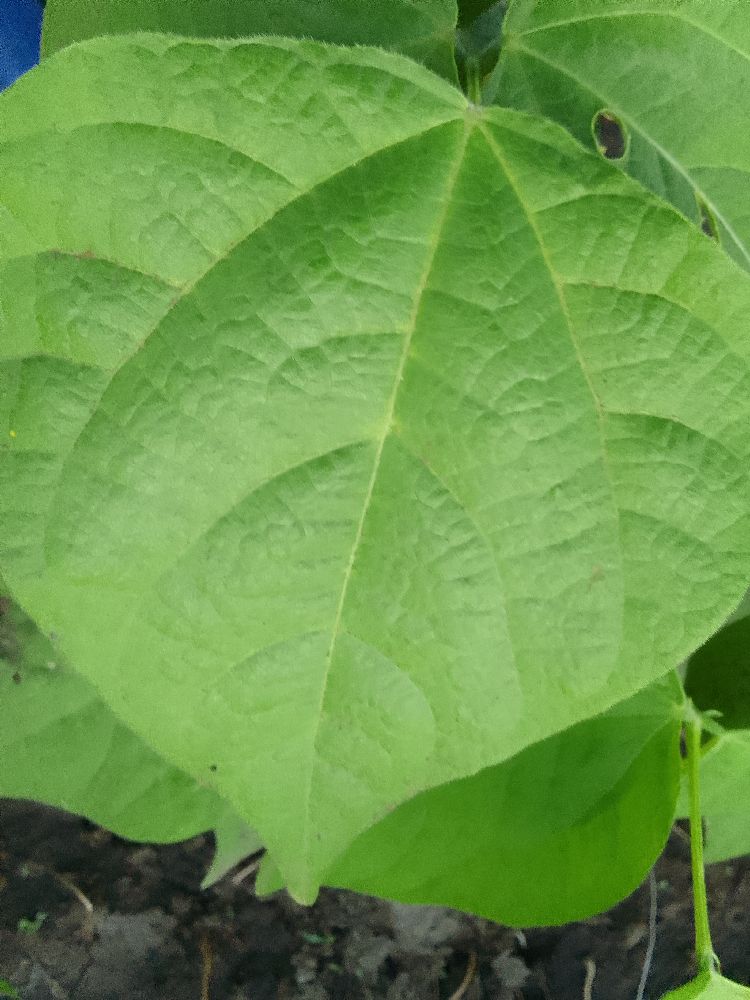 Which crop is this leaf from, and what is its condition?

common bean, healthy
